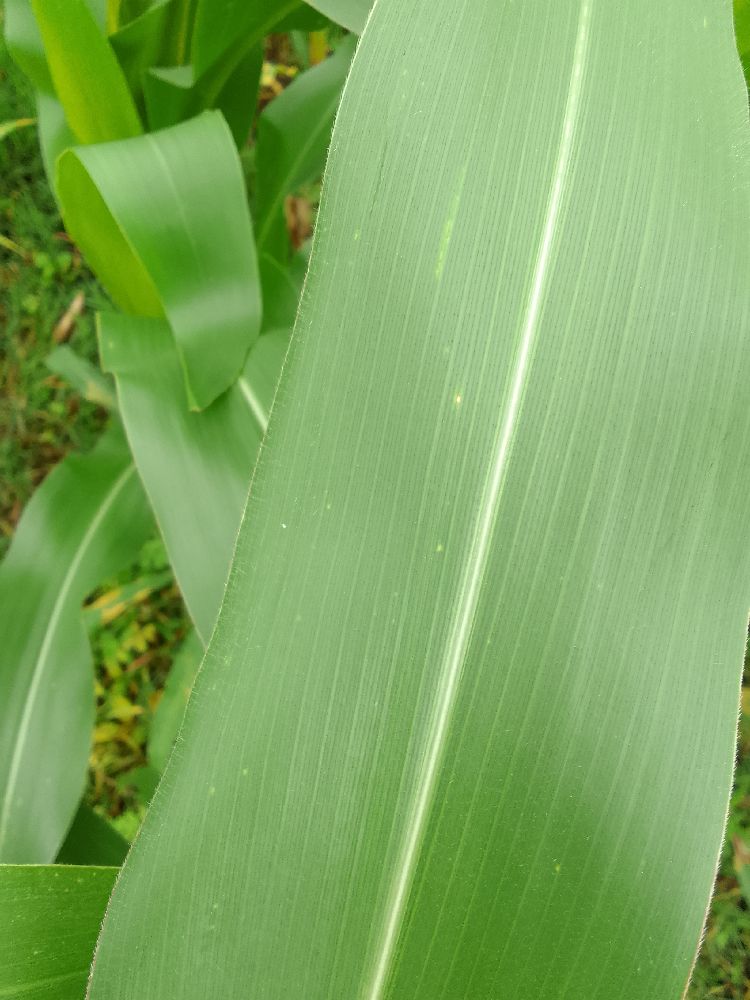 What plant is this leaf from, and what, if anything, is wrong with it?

maize, healthy
